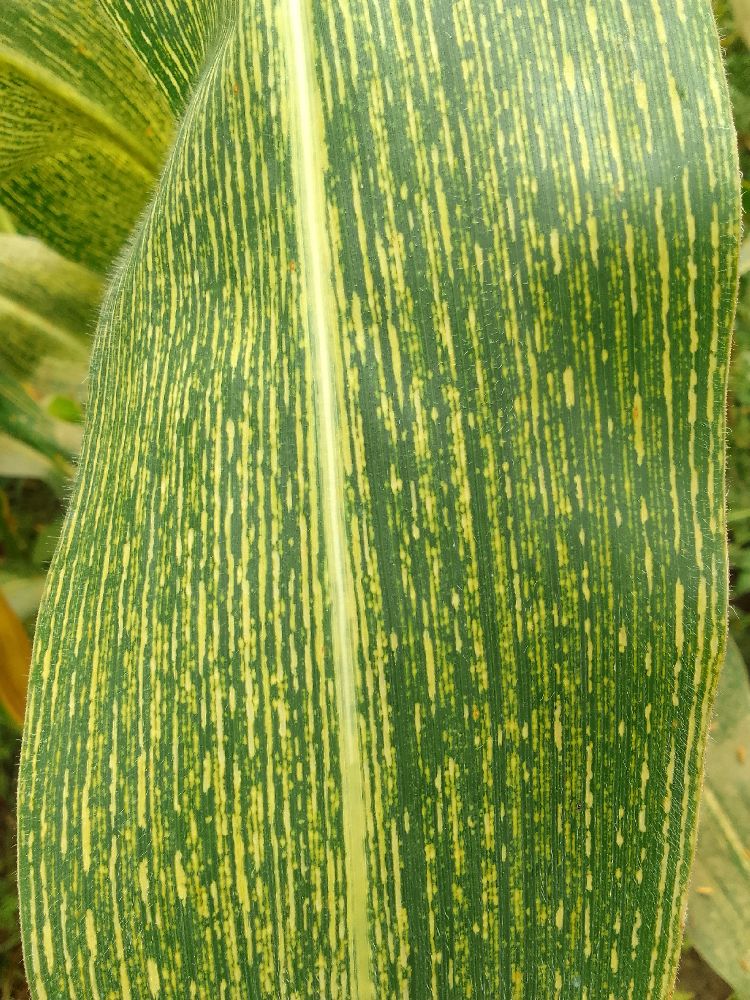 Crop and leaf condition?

maize, maize streak virus
